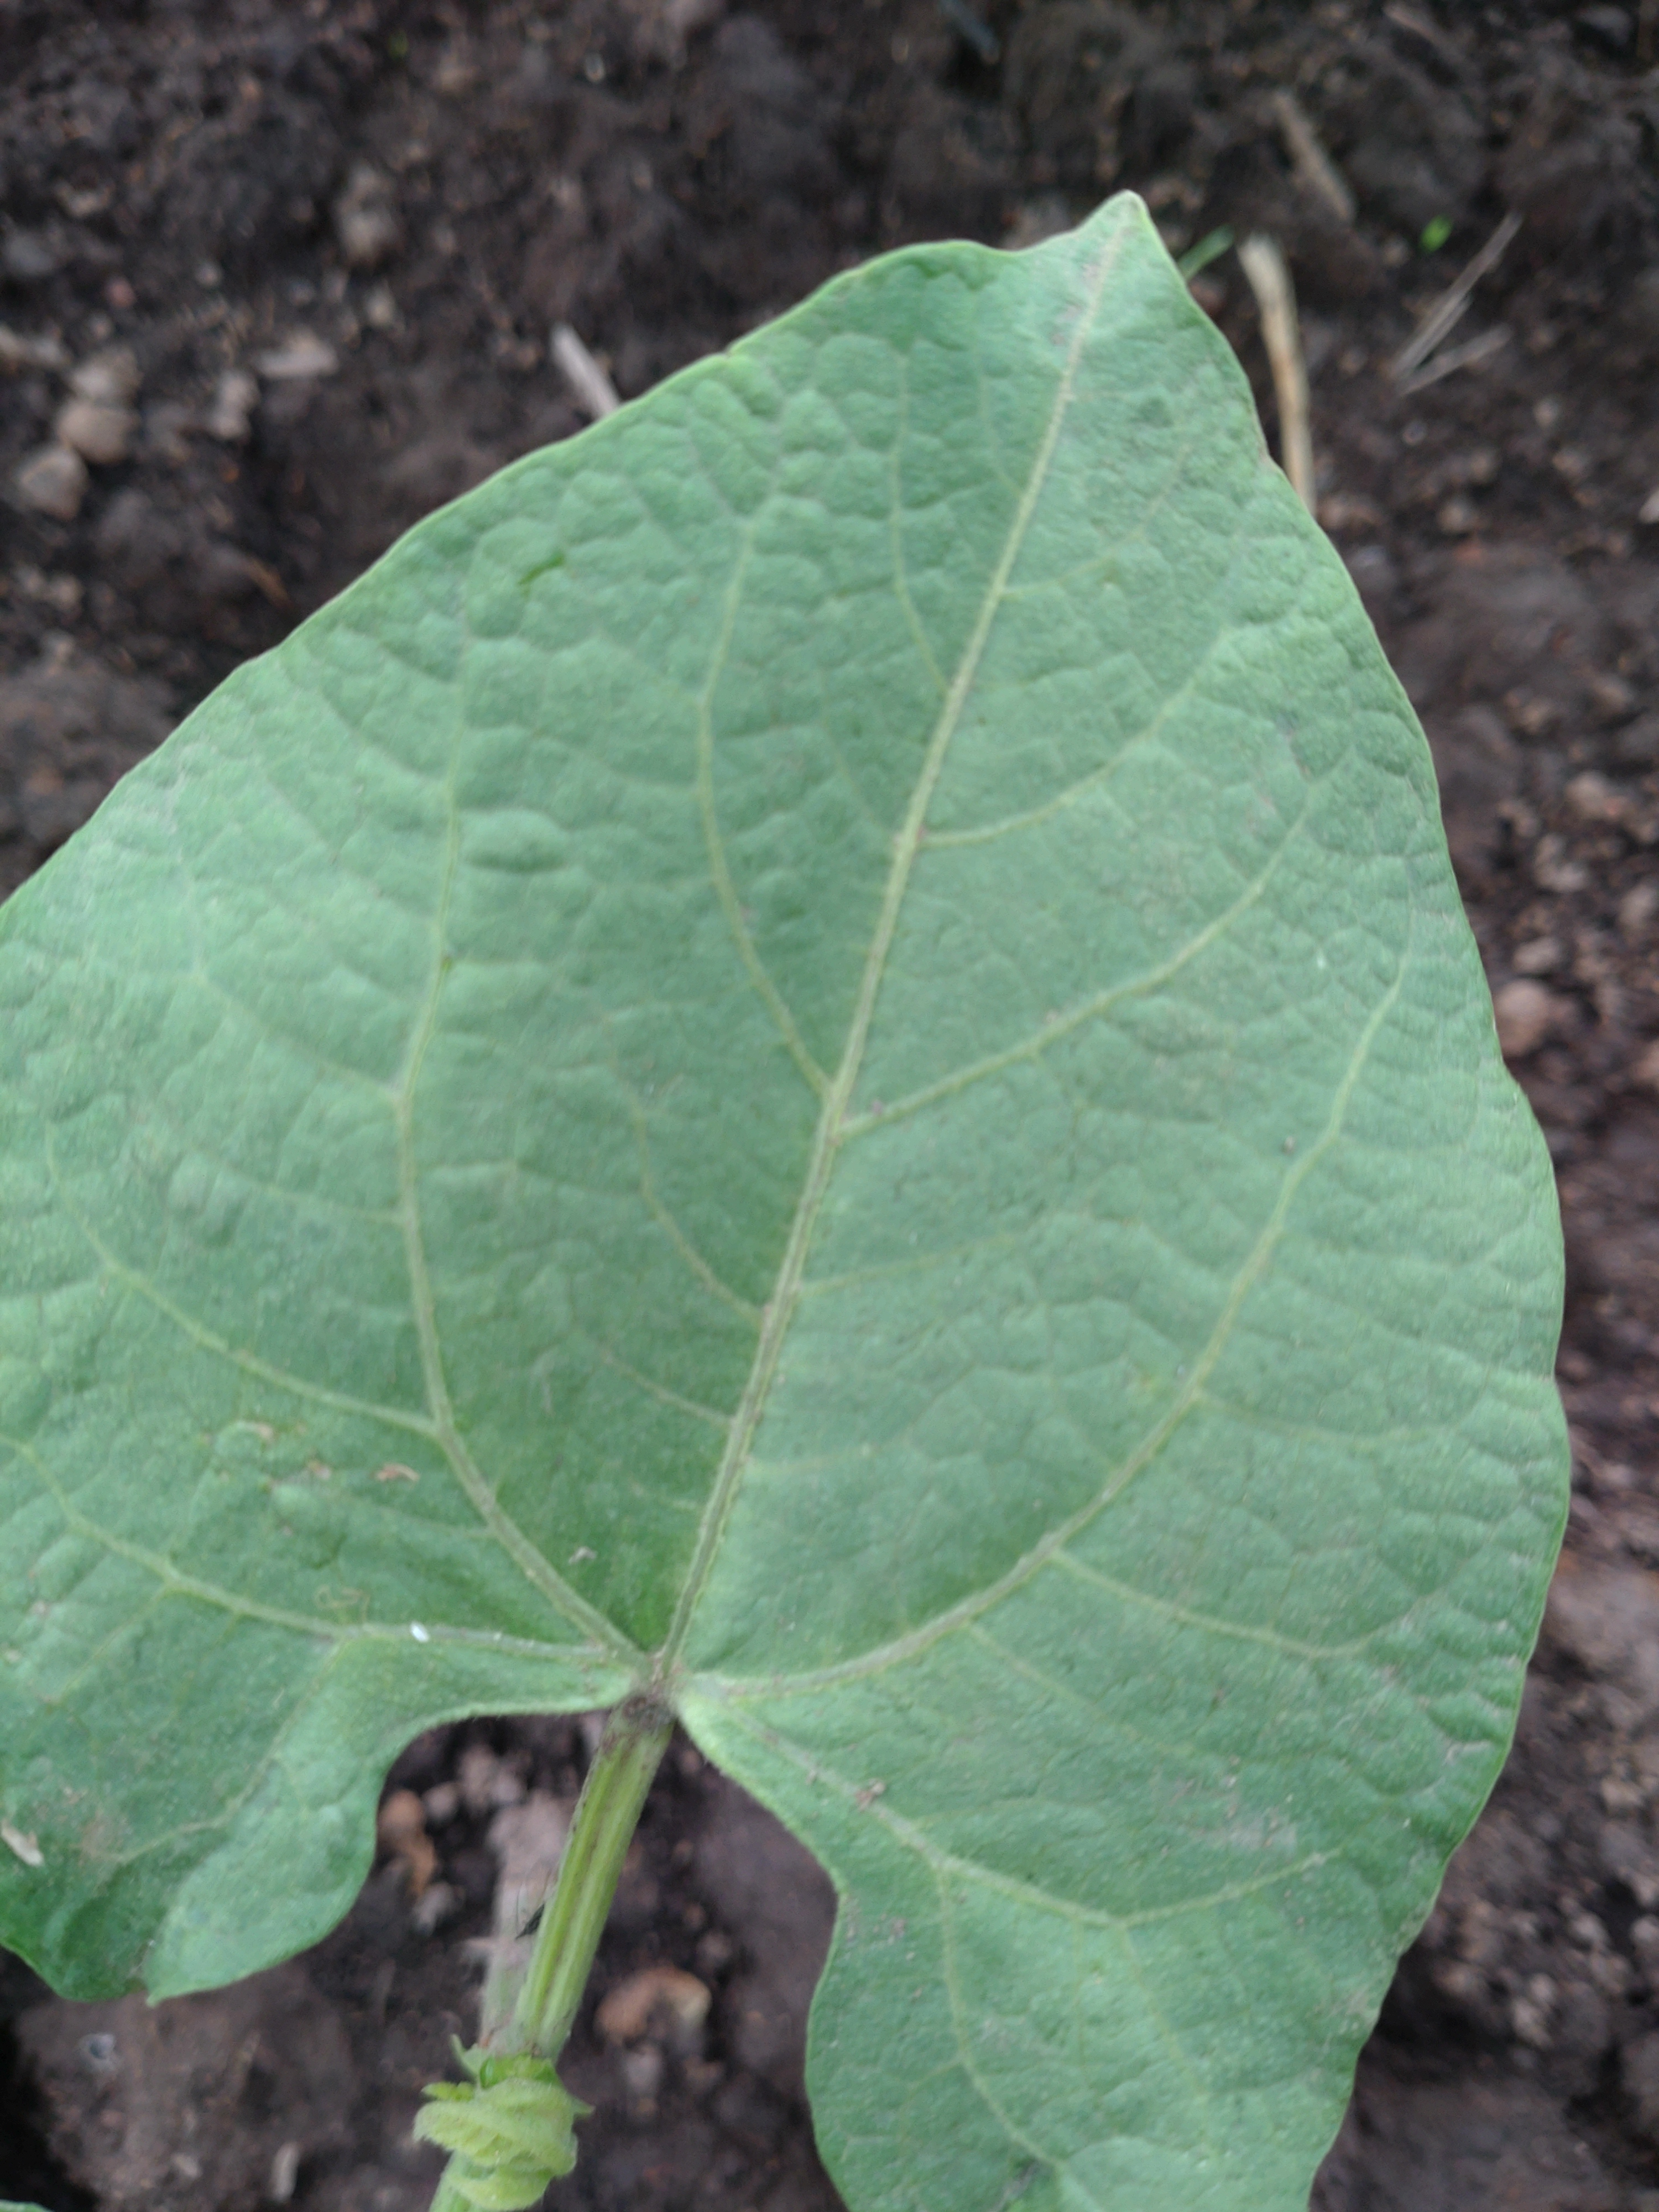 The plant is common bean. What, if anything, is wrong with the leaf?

healthy
